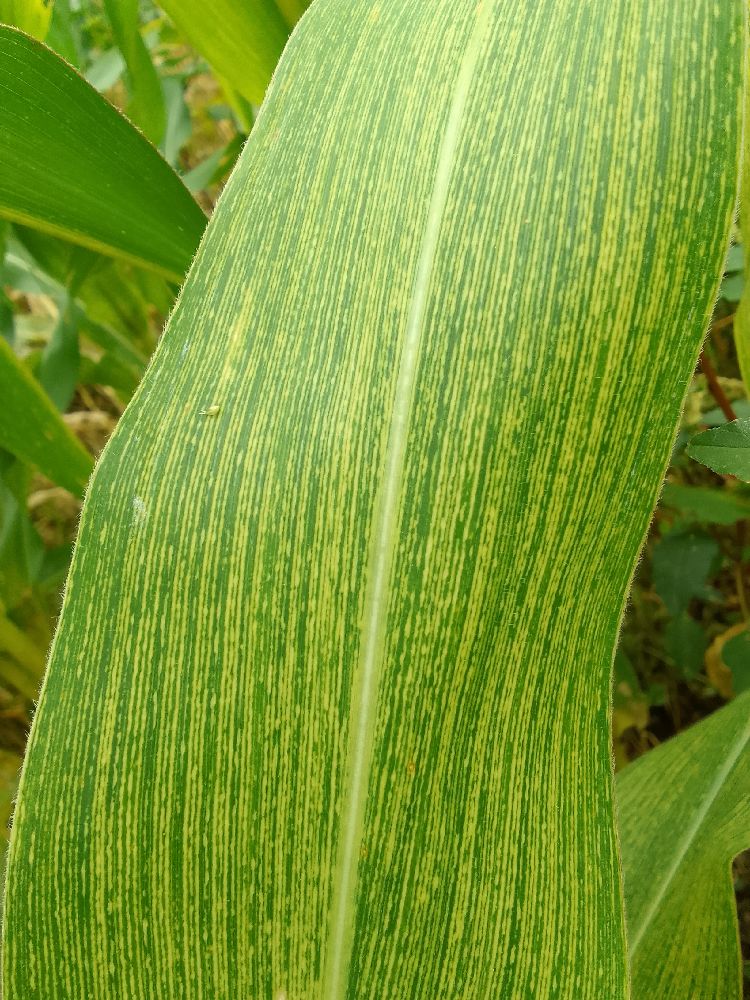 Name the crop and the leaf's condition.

maize, maize streak virus
